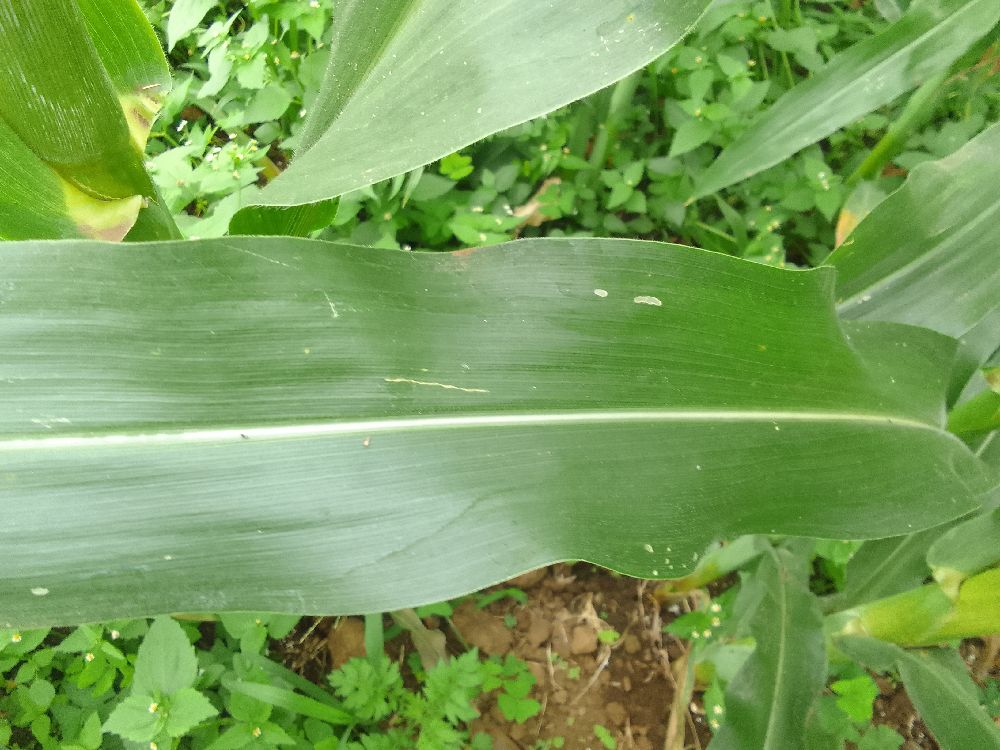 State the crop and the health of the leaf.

maize, healthy
